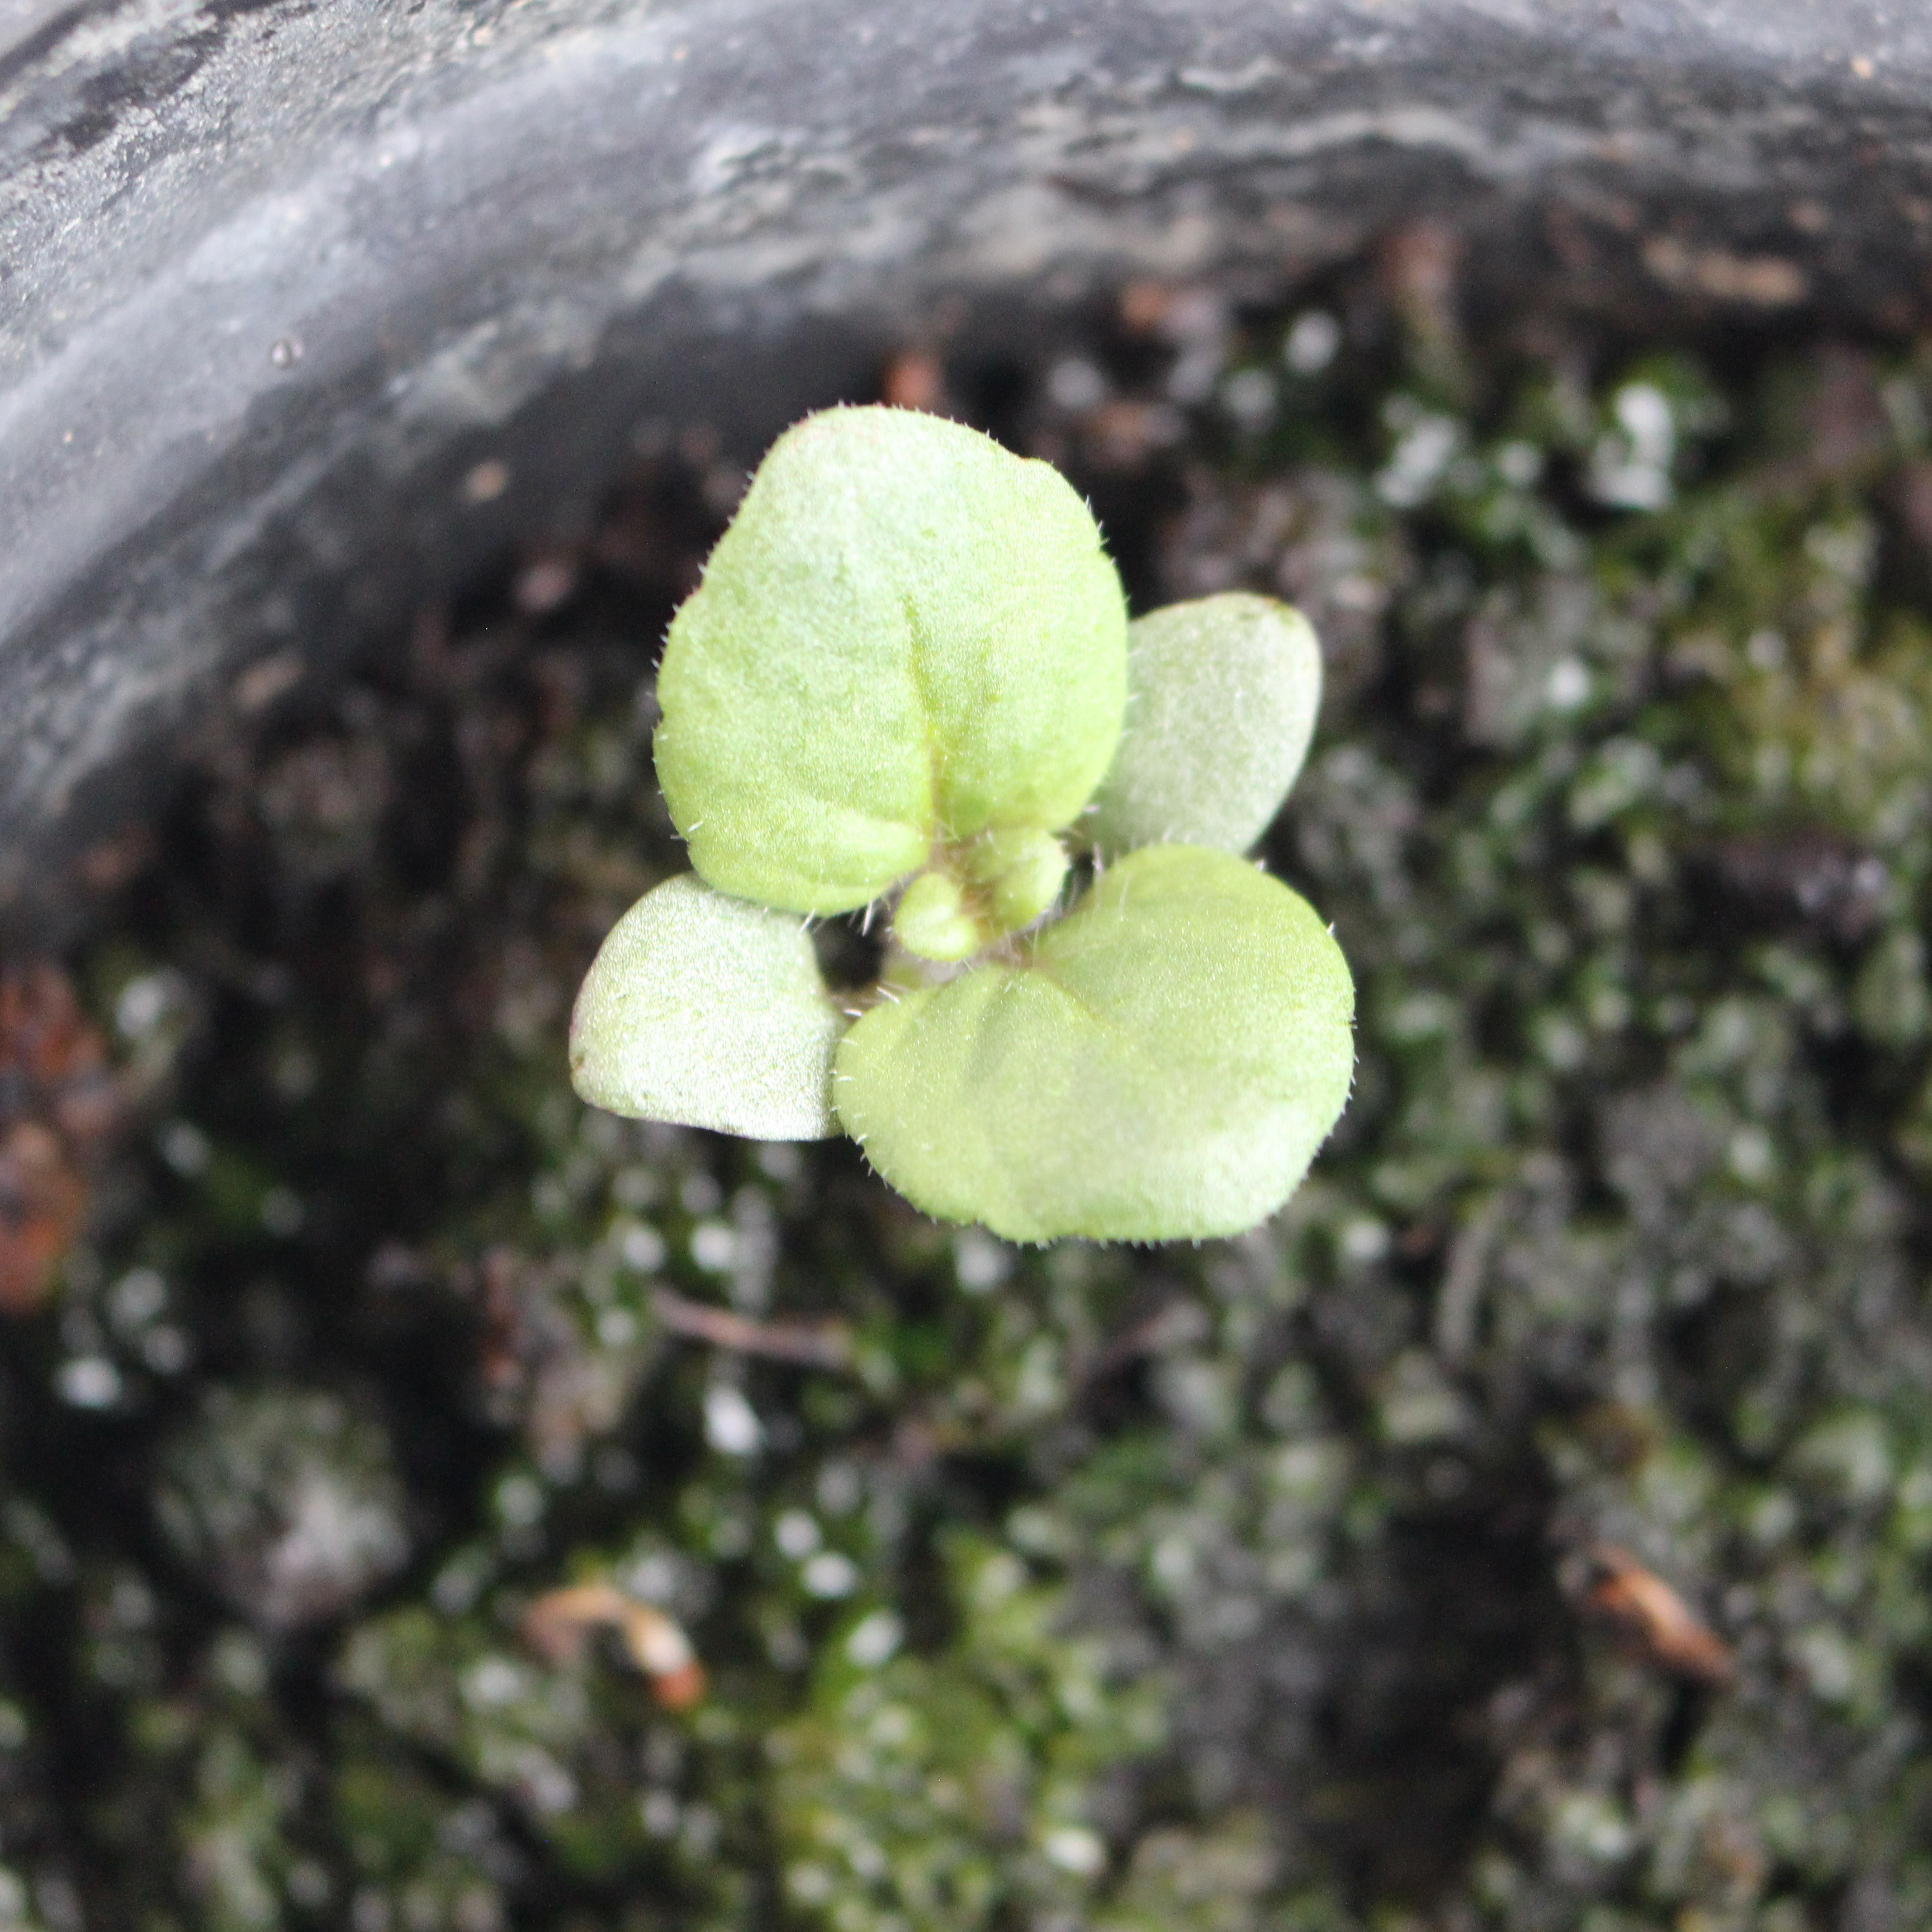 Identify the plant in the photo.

Veronica persica
